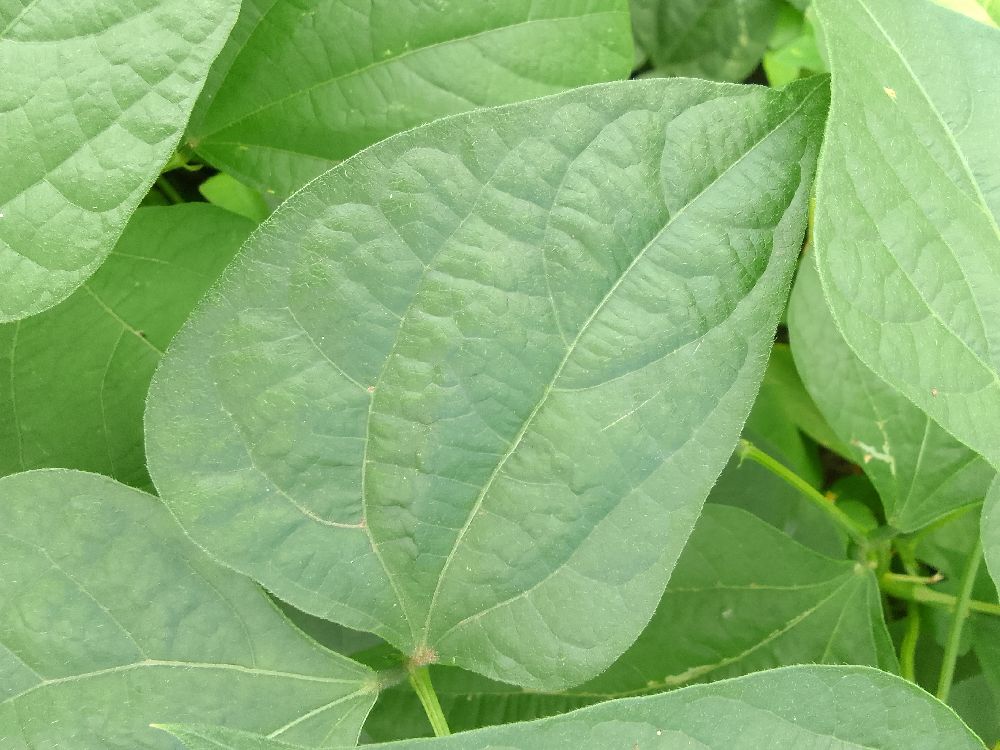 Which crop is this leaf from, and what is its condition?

common bean, healthy
